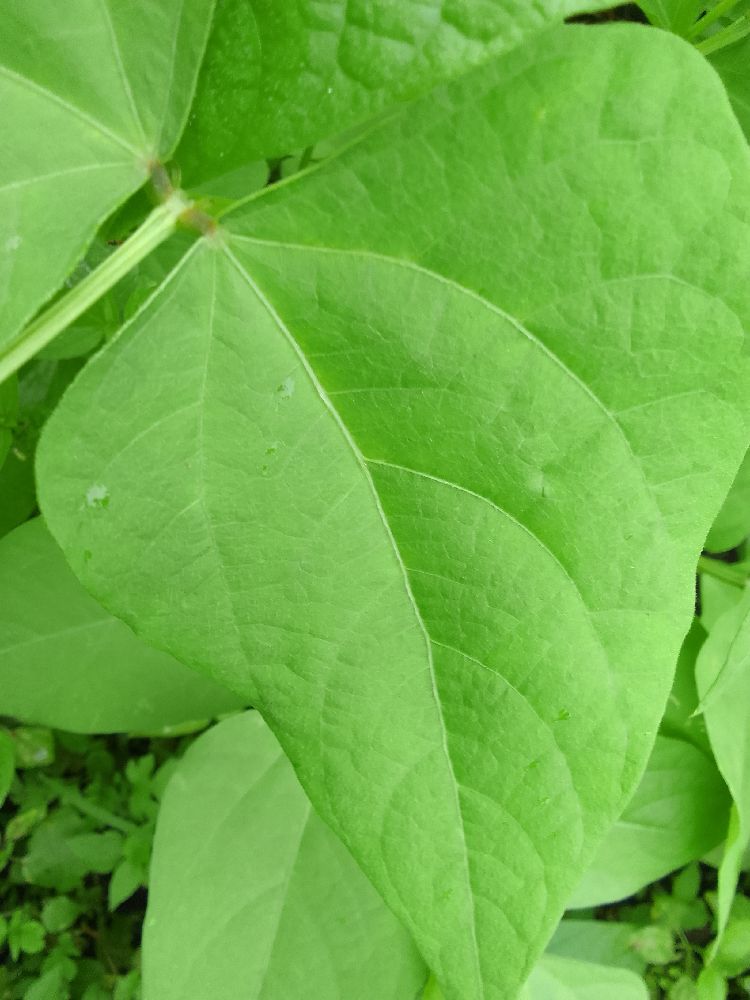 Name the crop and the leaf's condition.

maize, healthy
